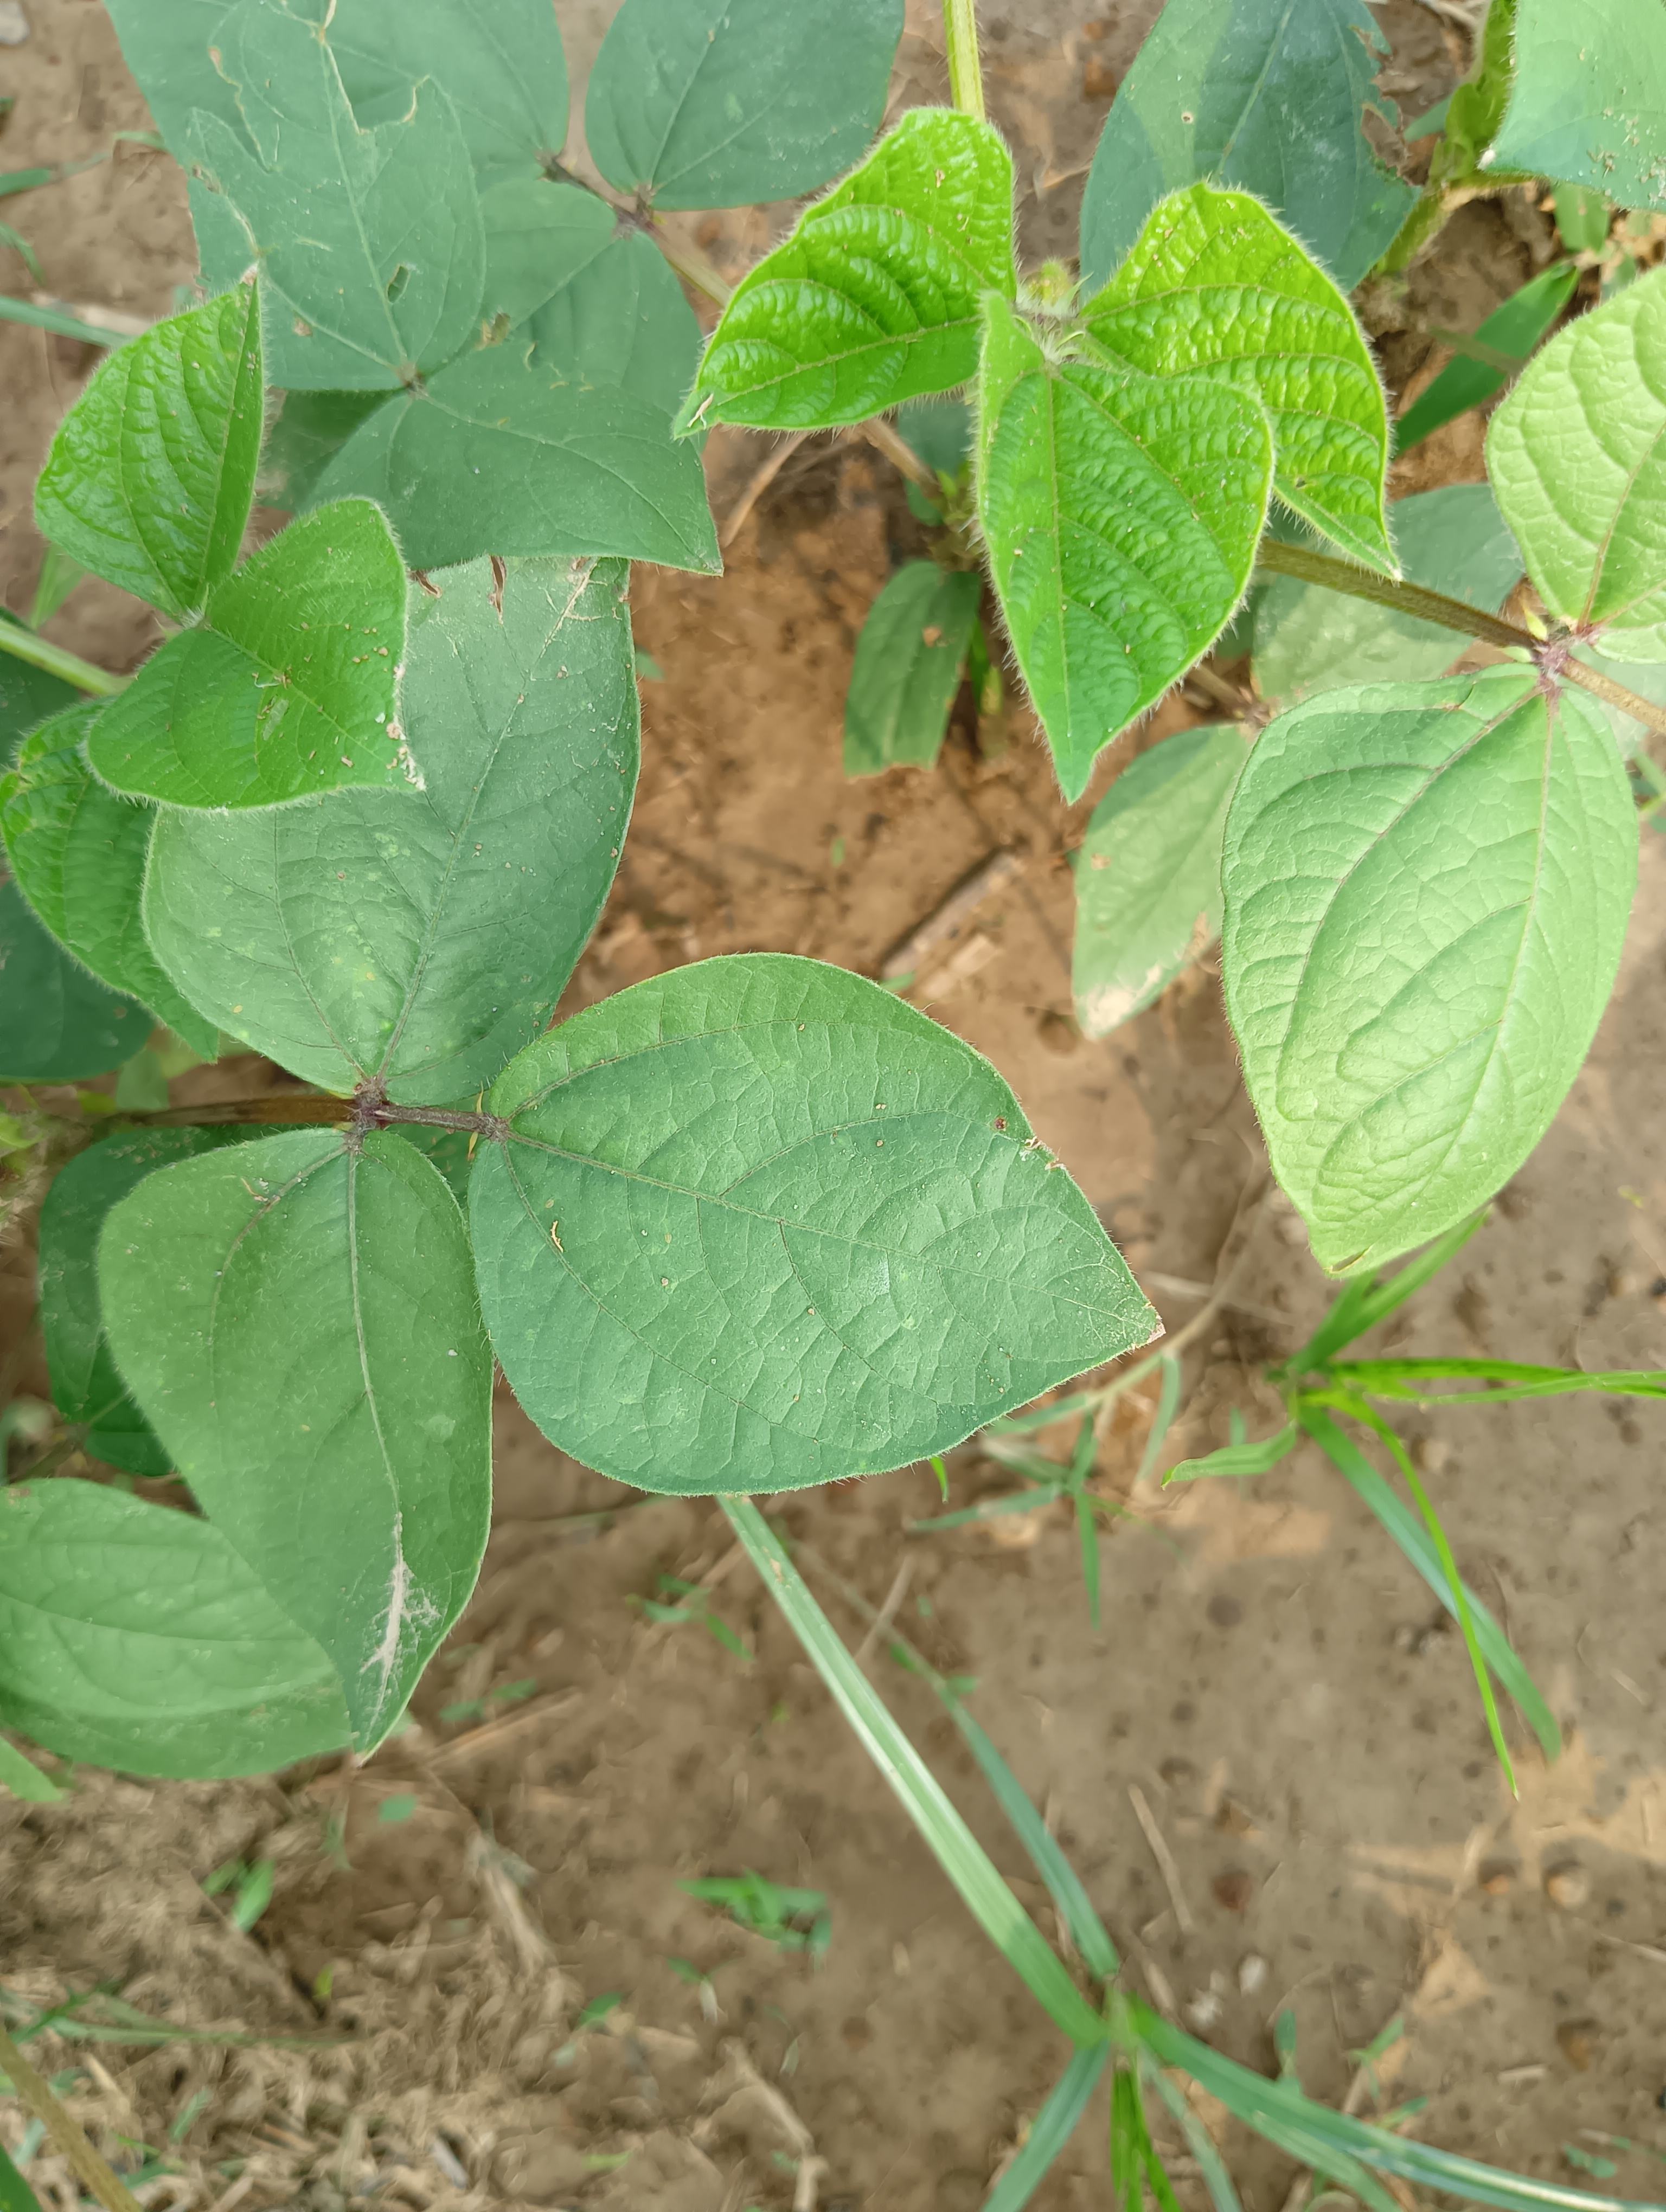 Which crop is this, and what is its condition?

mungbean, healthy
